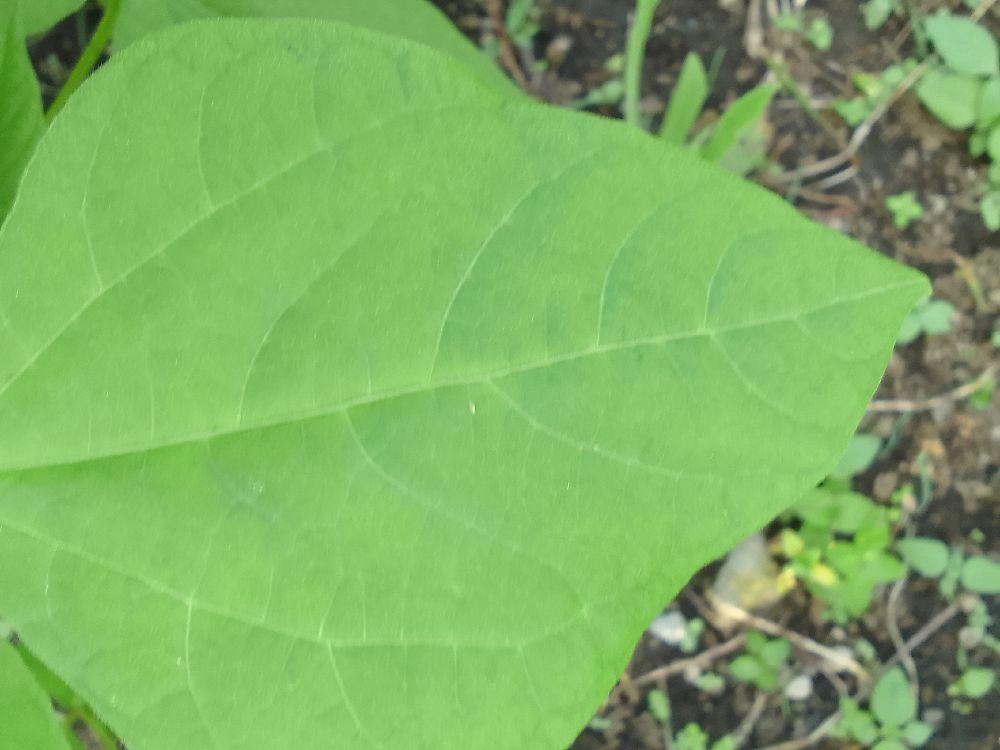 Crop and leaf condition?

common bean, healthy
